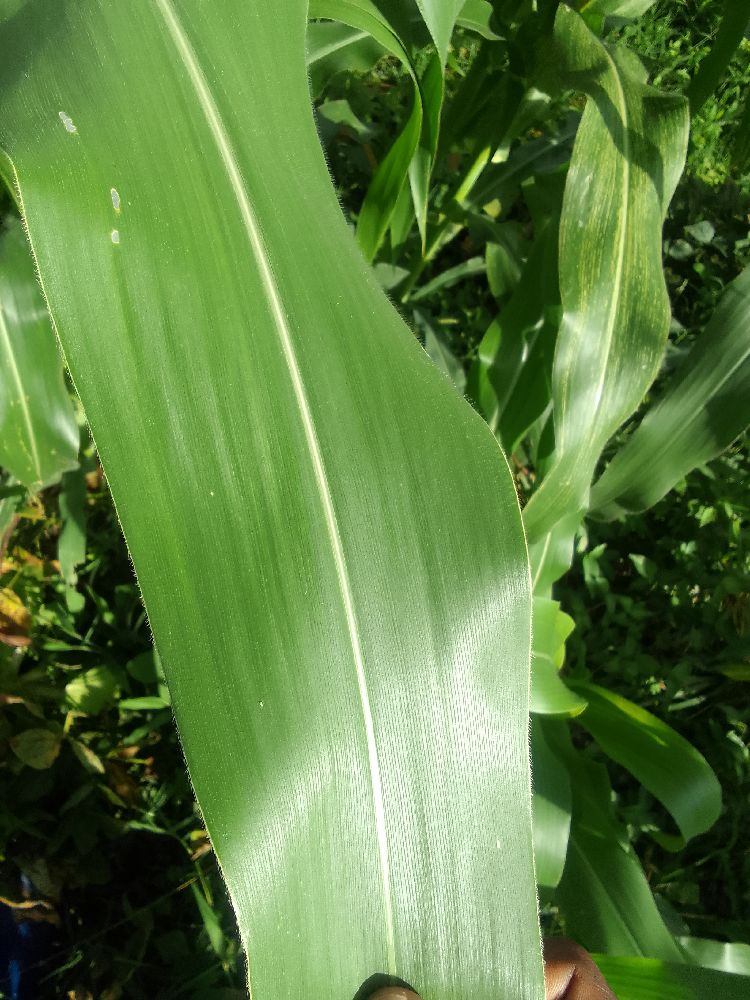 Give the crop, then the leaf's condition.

maize, healthy
